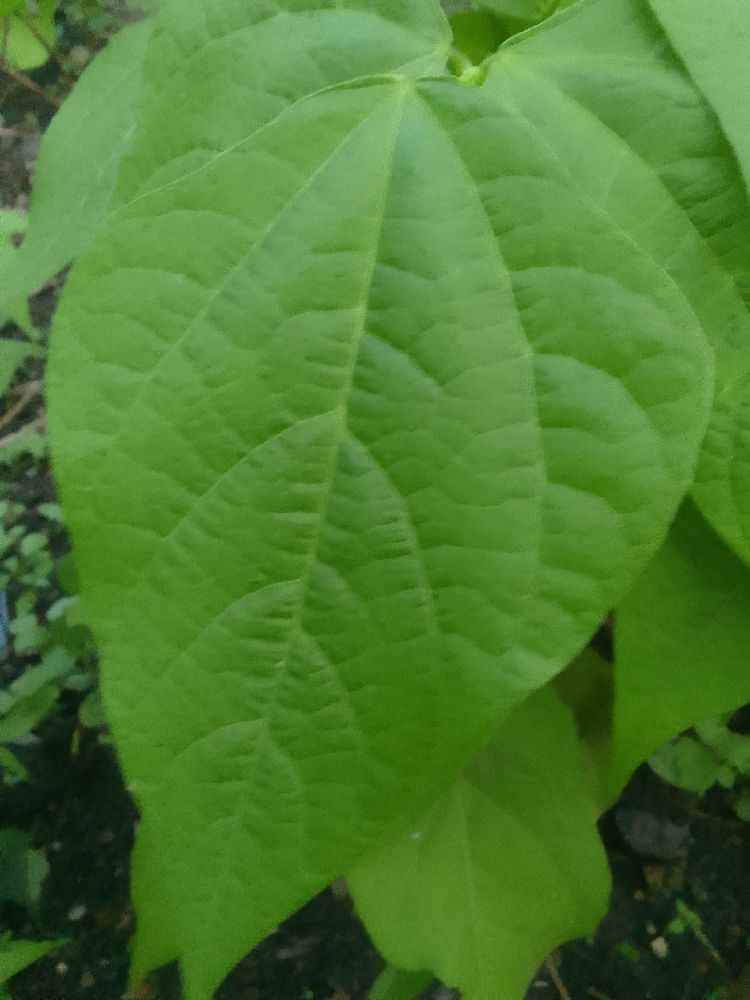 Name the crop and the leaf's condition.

common bean, healthy
